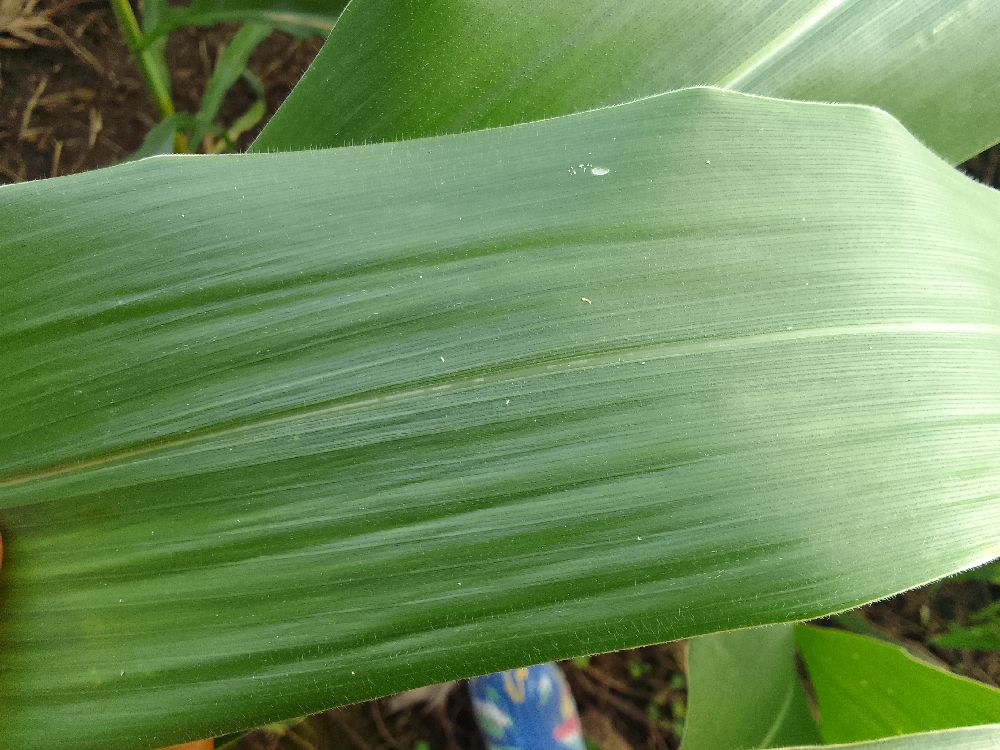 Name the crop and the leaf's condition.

maize, healthy
